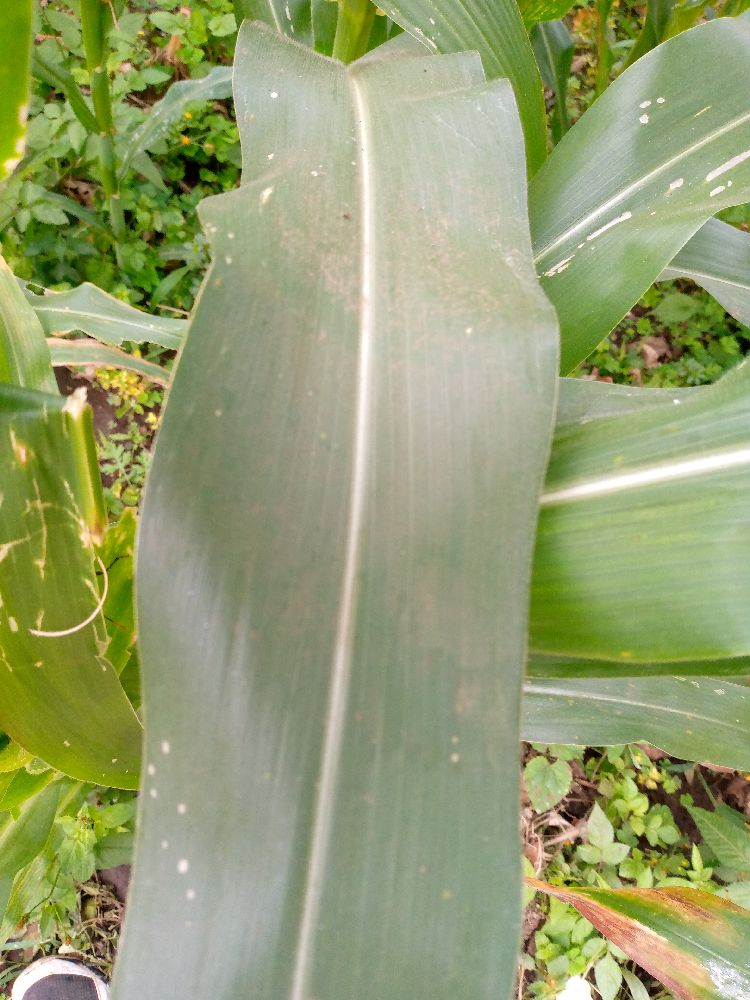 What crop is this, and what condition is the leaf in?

maize, healthy
